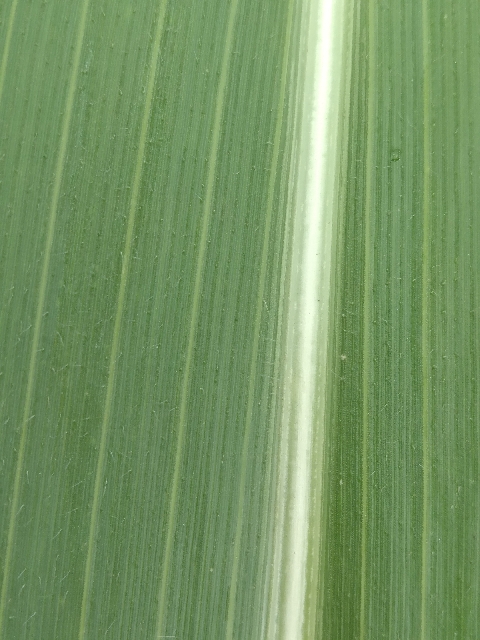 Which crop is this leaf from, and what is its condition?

maize, healthy
